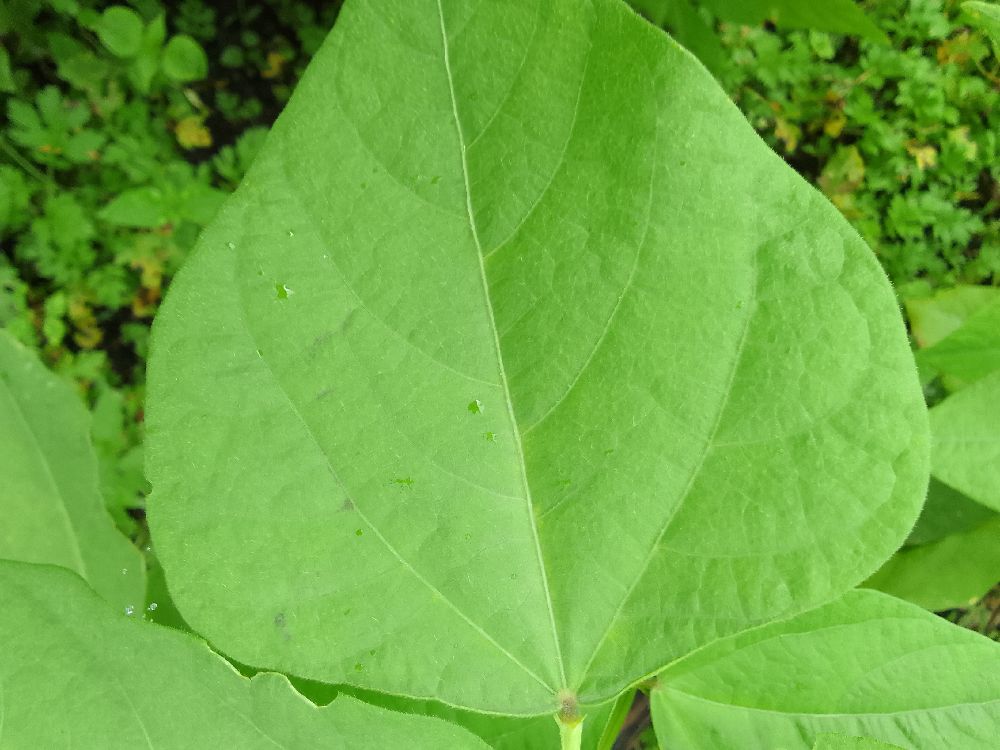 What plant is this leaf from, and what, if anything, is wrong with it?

common bean, healthy
